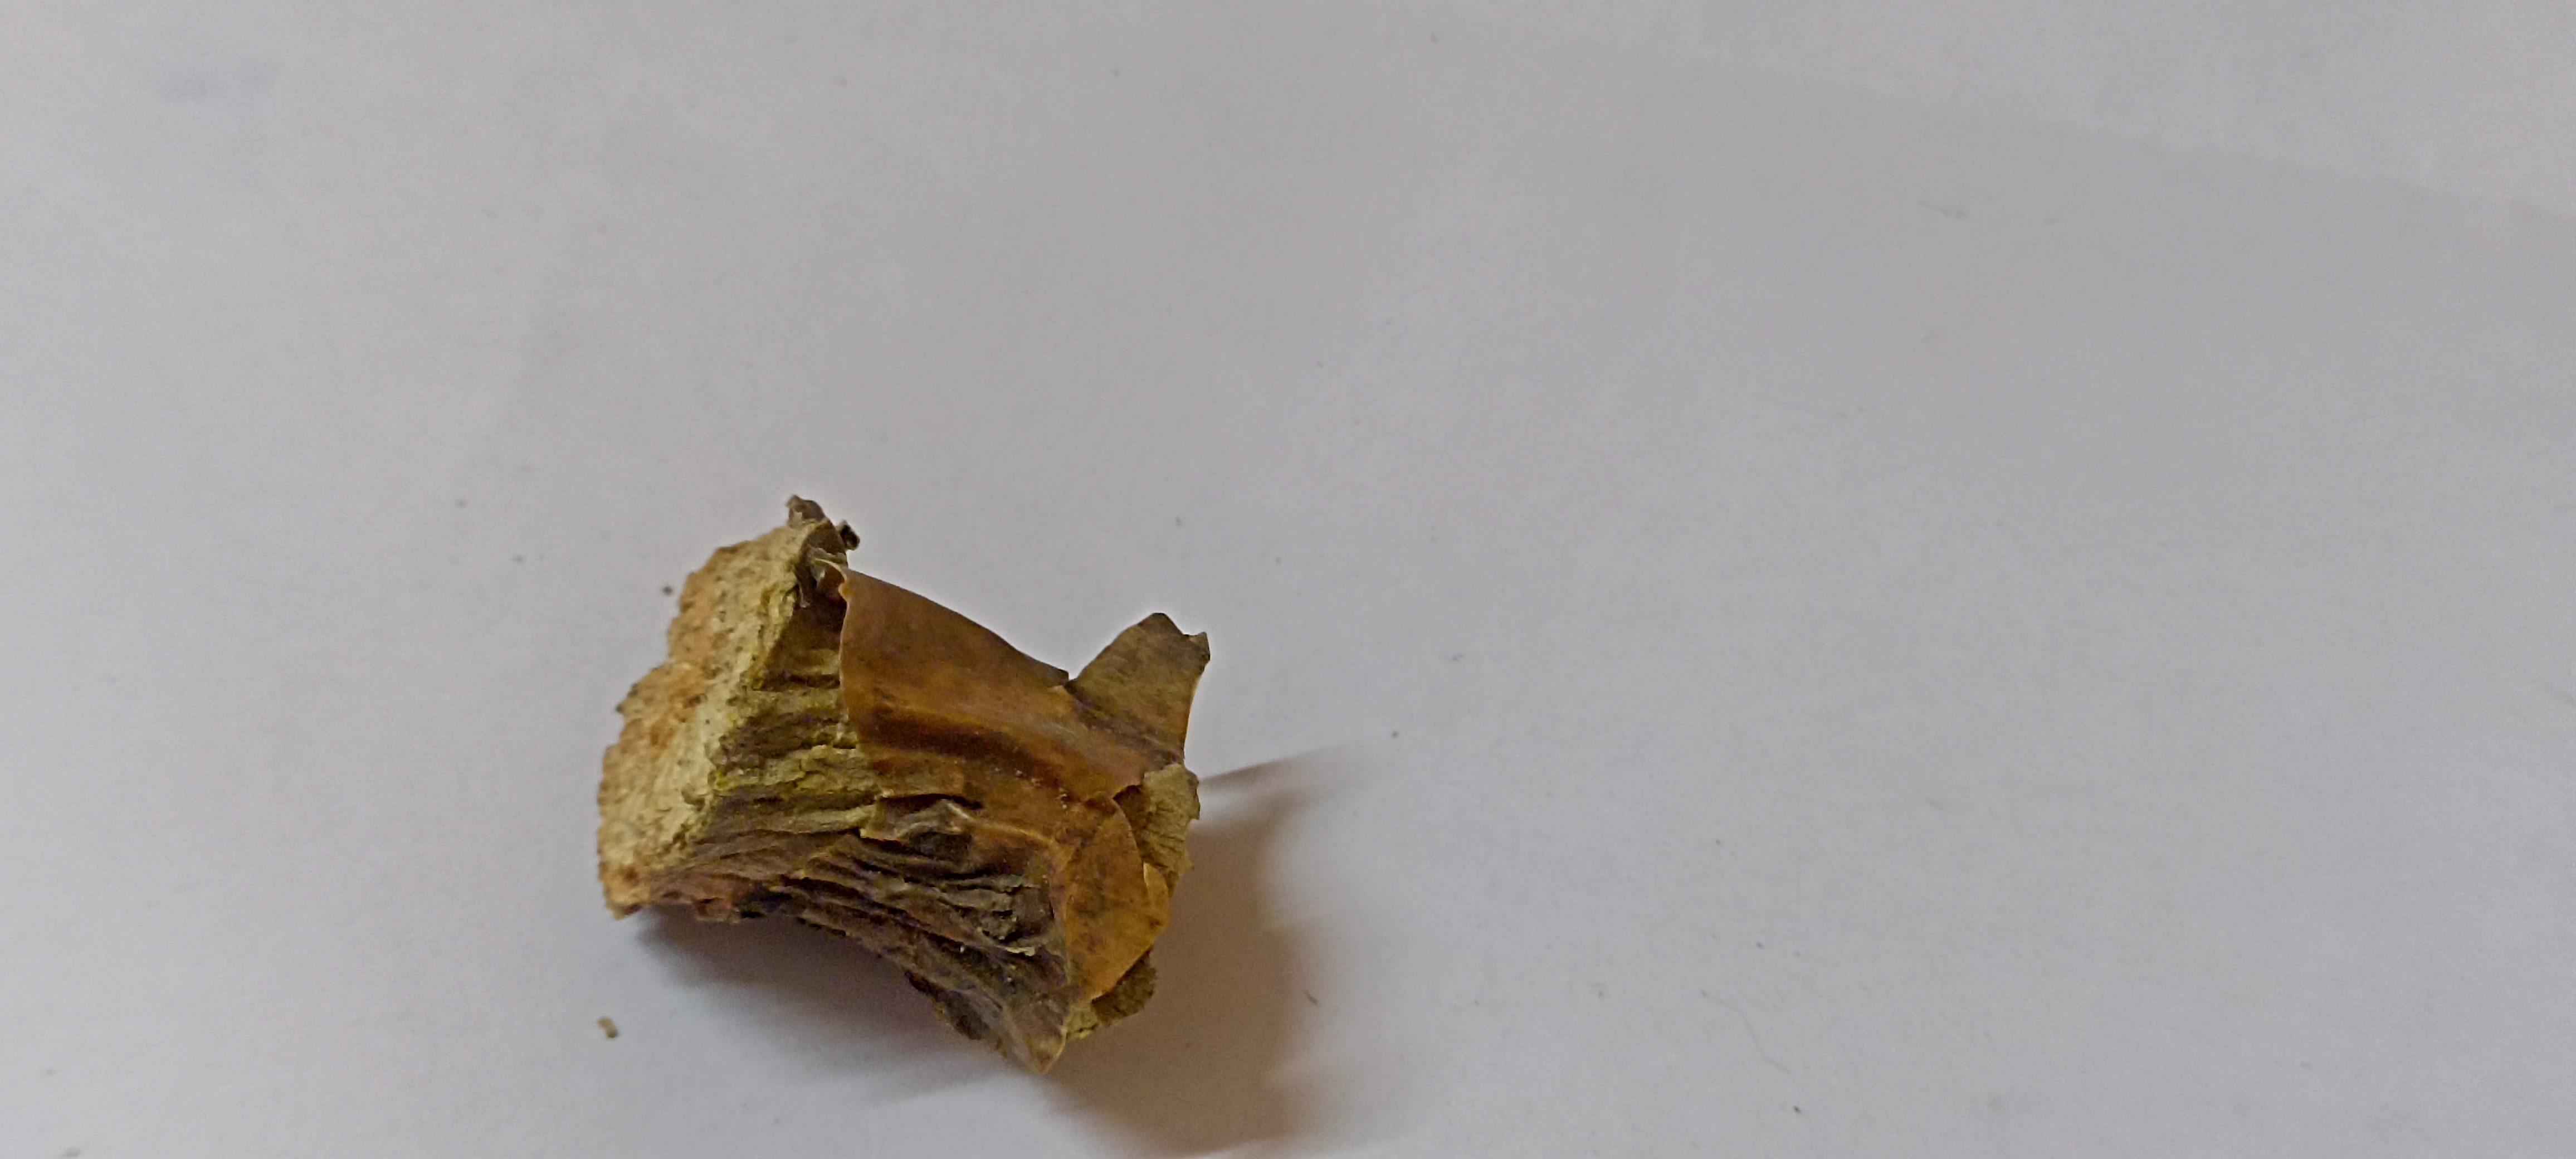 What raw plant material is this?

gulvel
